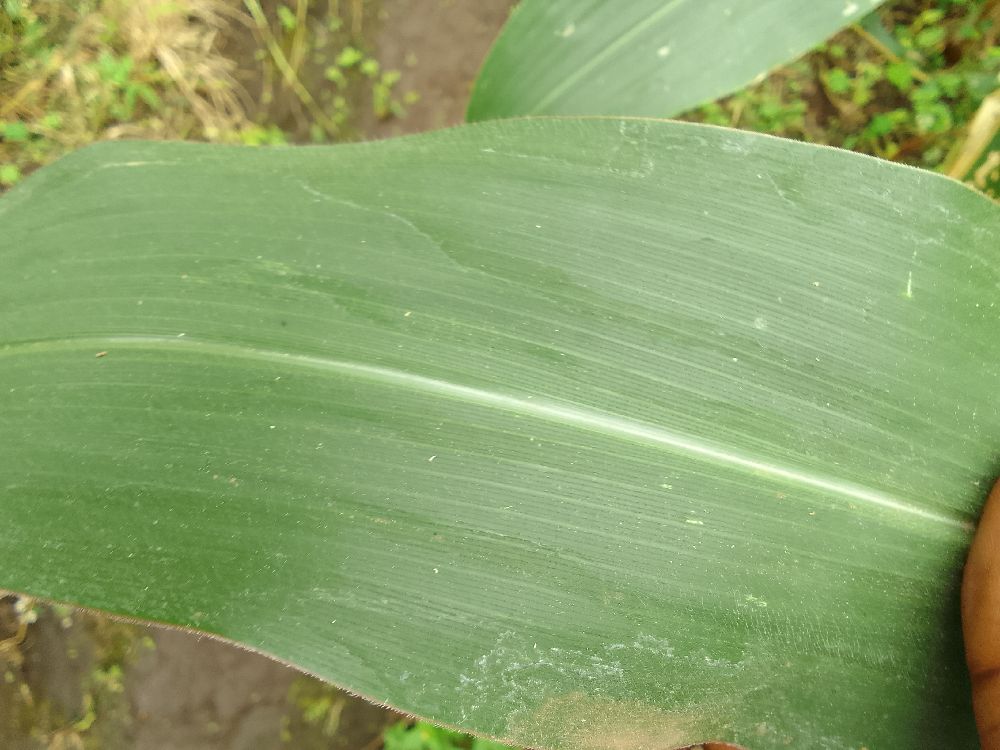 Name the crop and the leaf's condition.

maize, healthy
